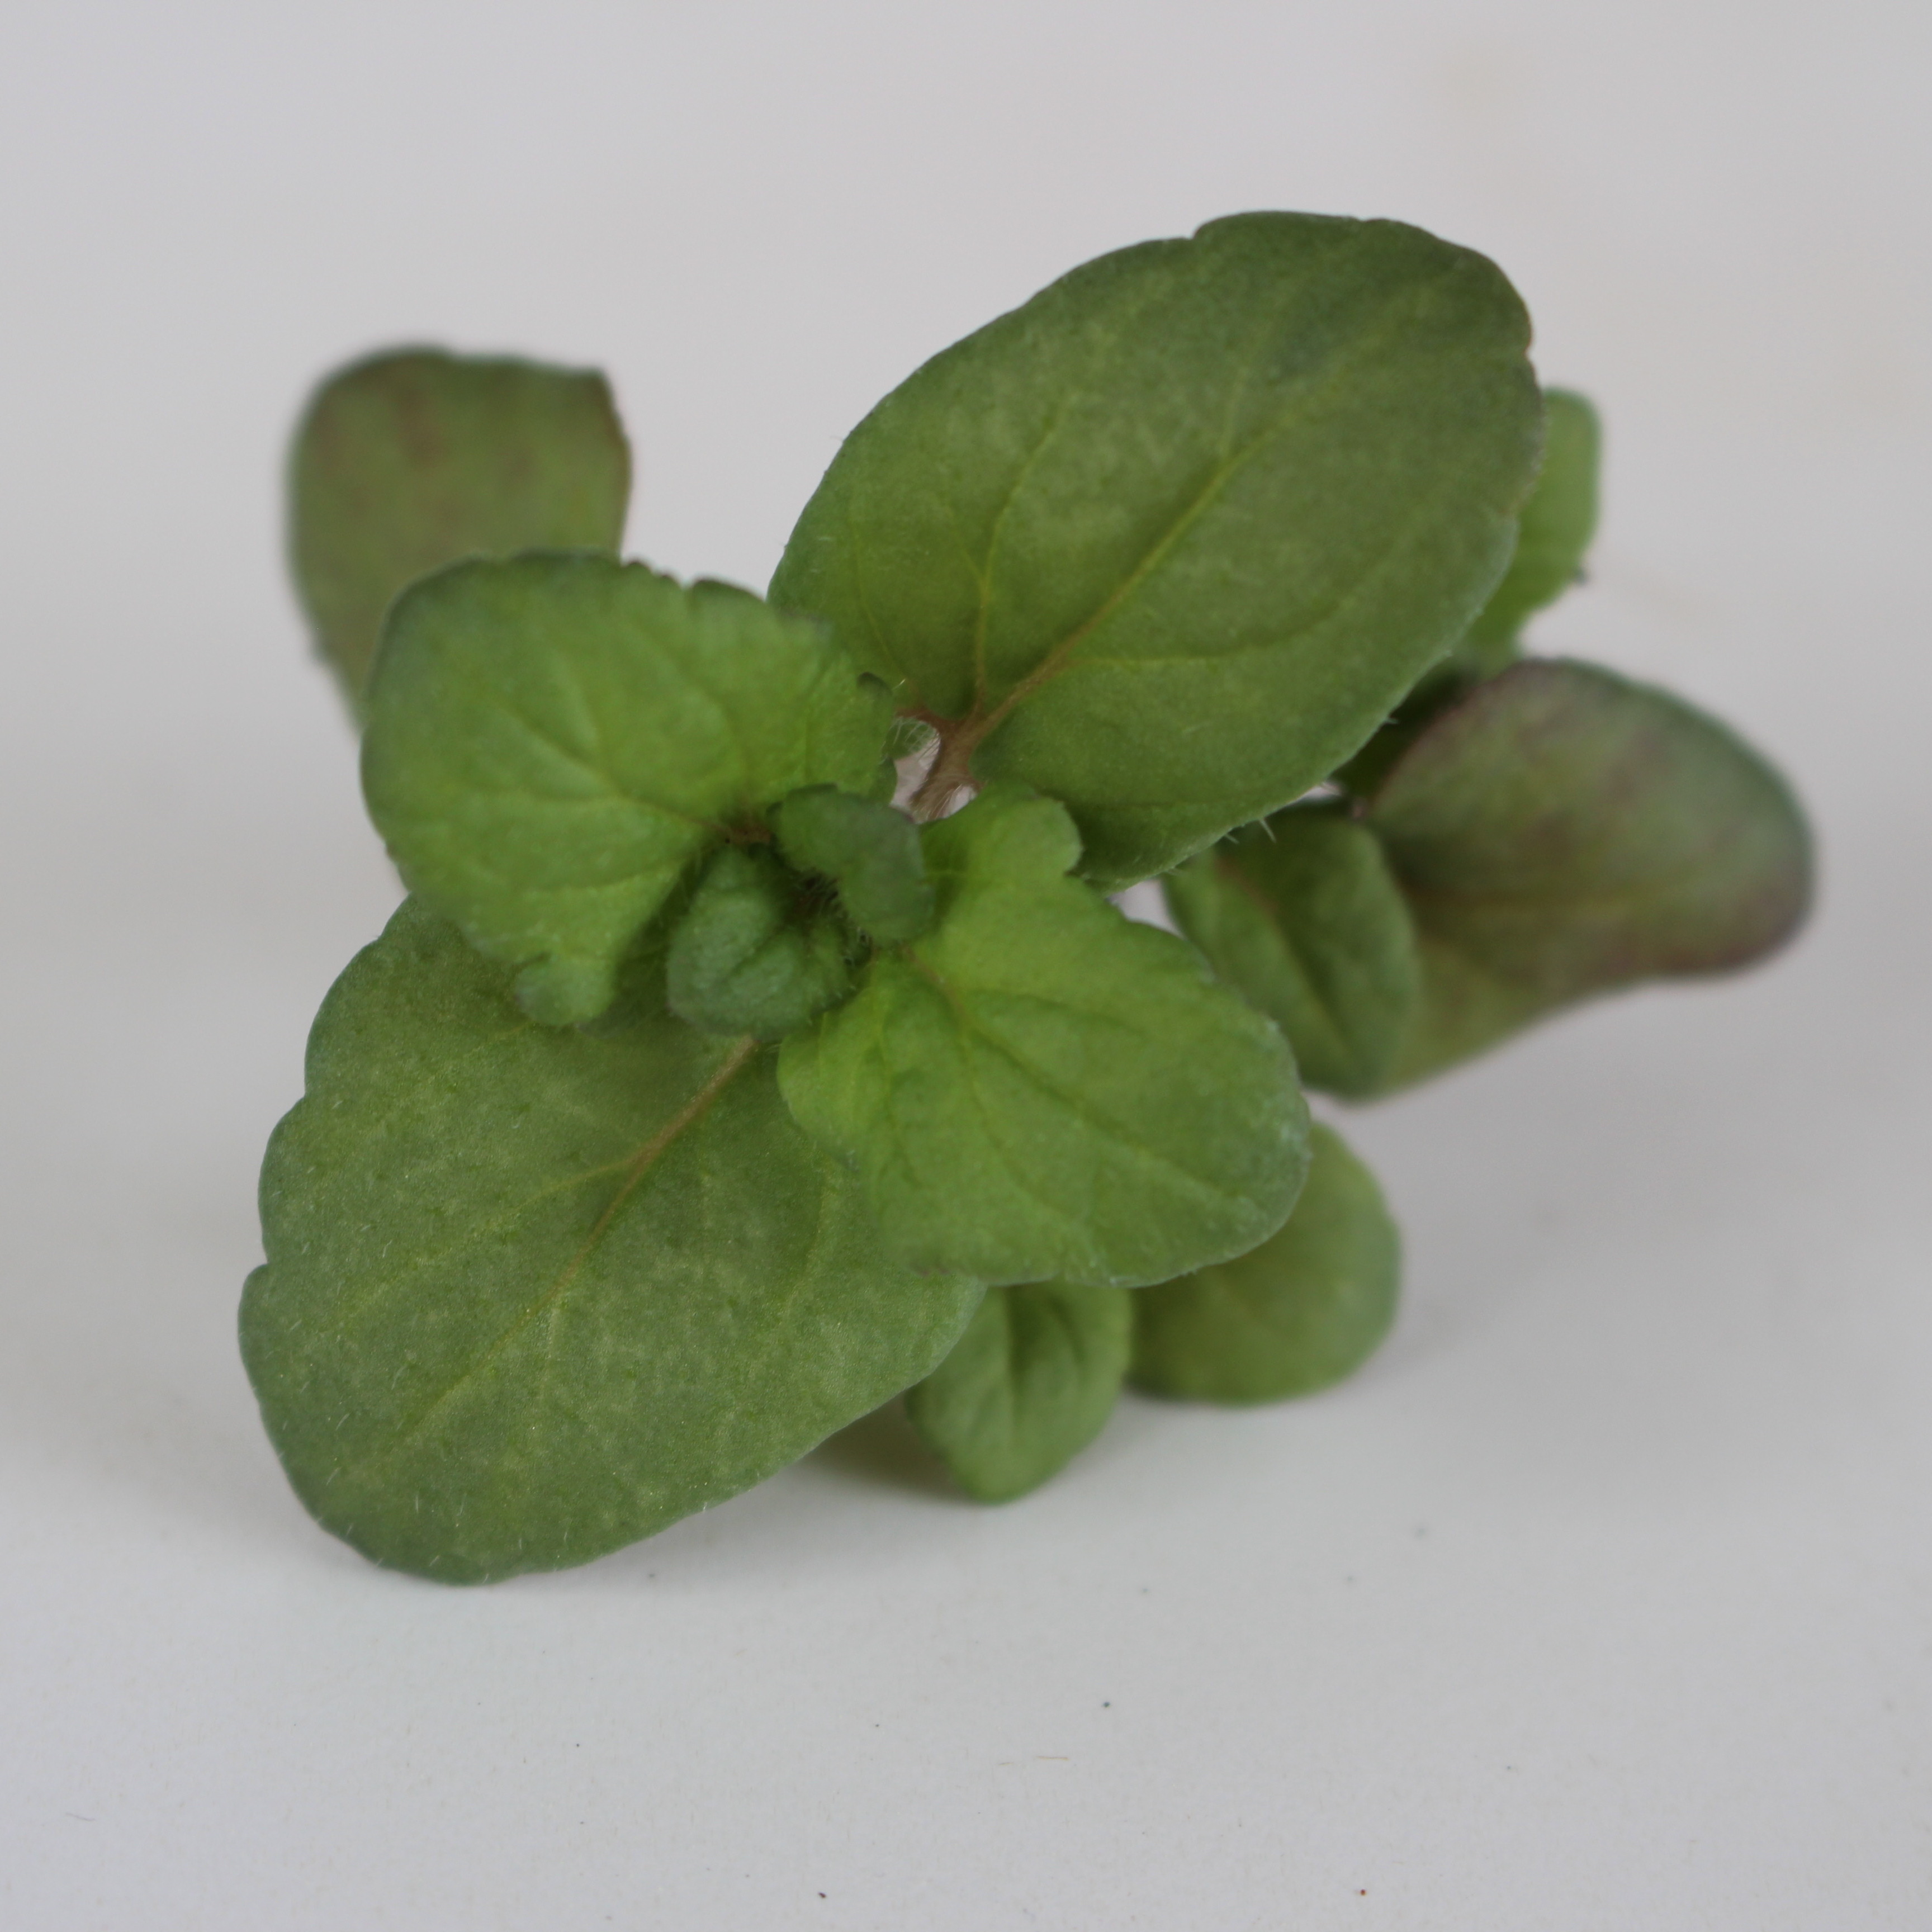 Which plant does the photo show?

Veronica persica
